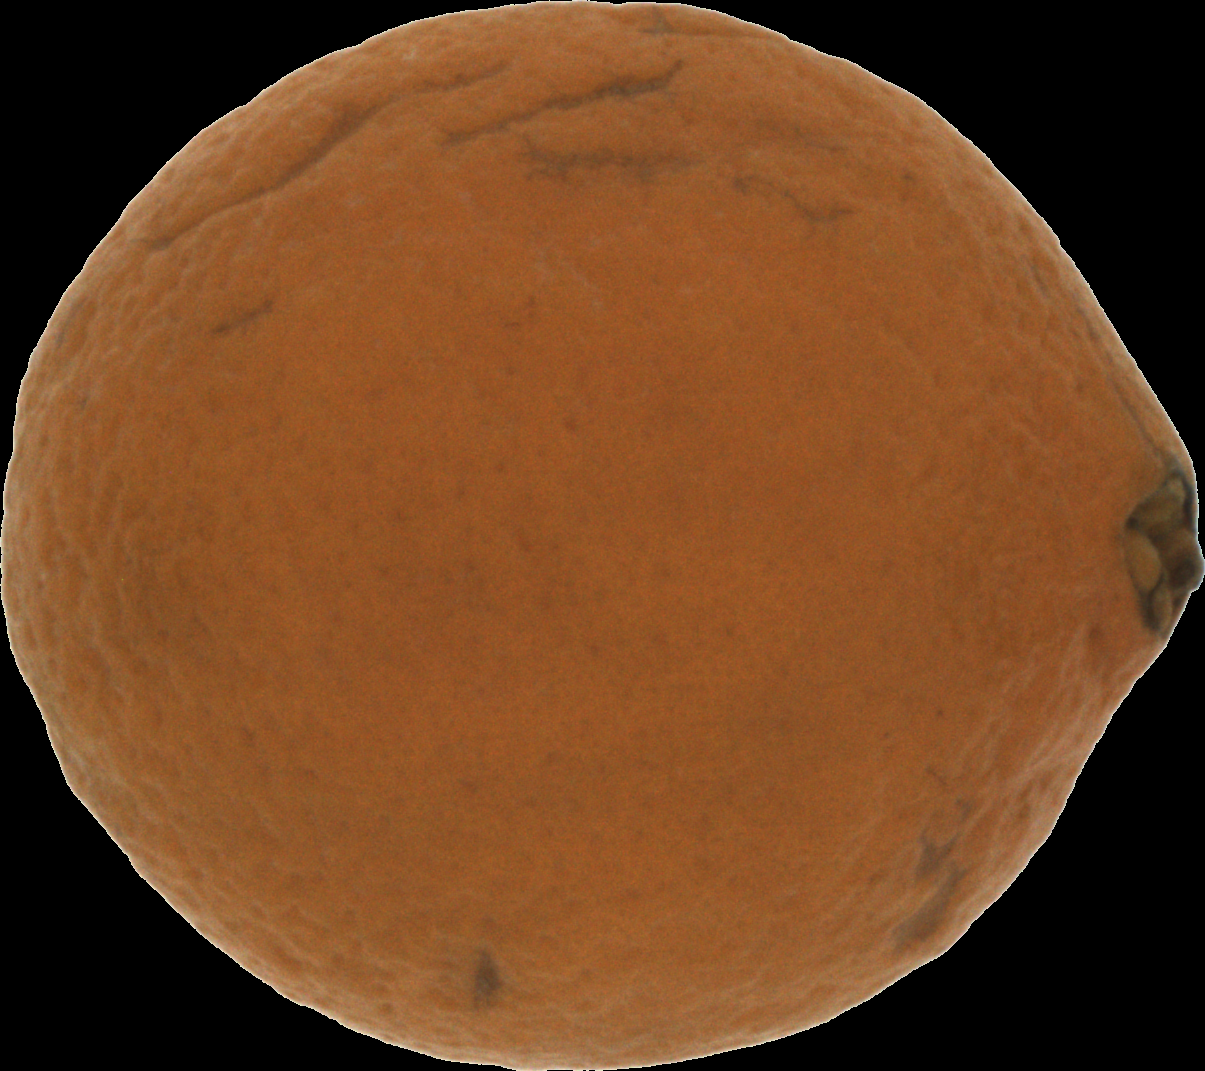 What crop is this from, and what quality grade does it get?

orange, bad
